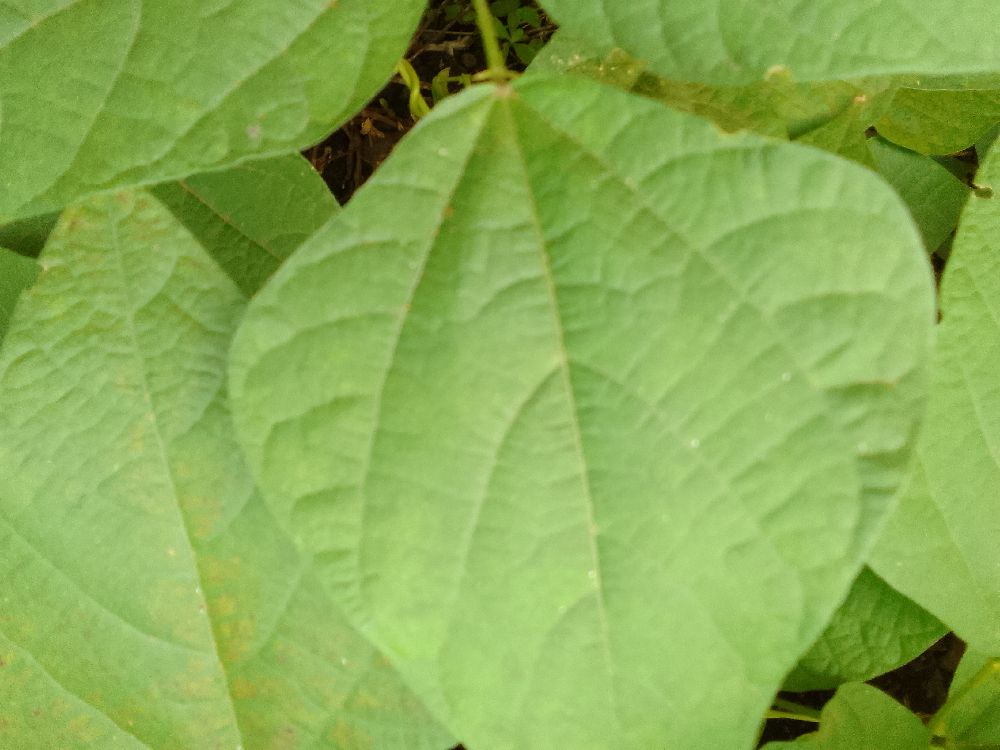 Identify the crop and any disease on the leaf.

common bean, healthy
